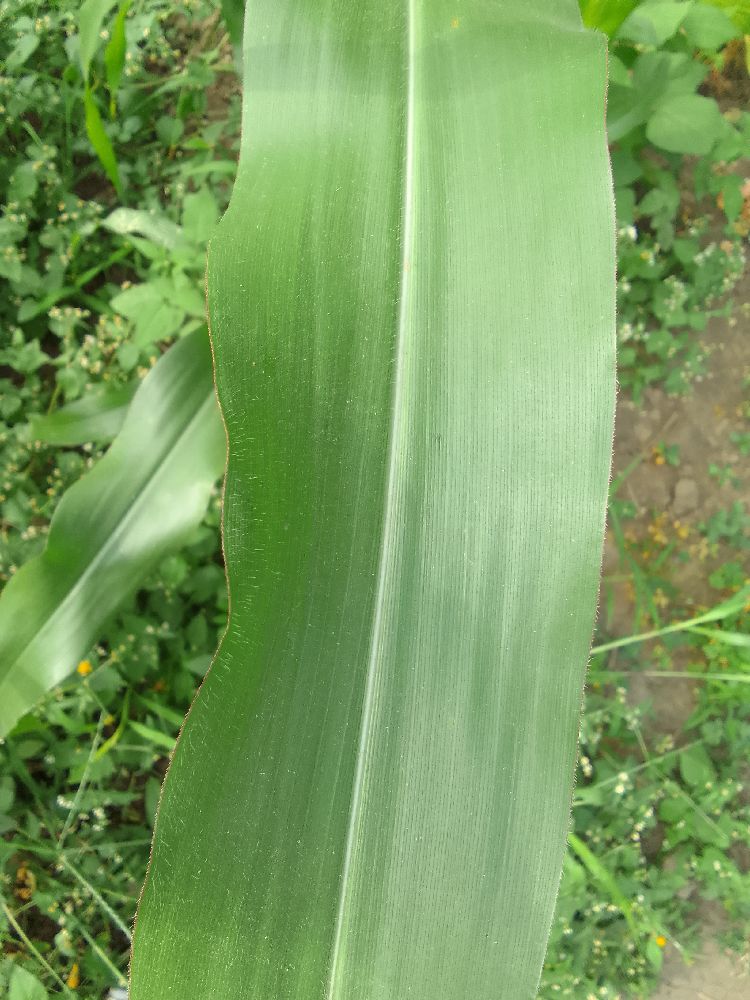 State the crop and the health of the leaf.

maize, healthy
